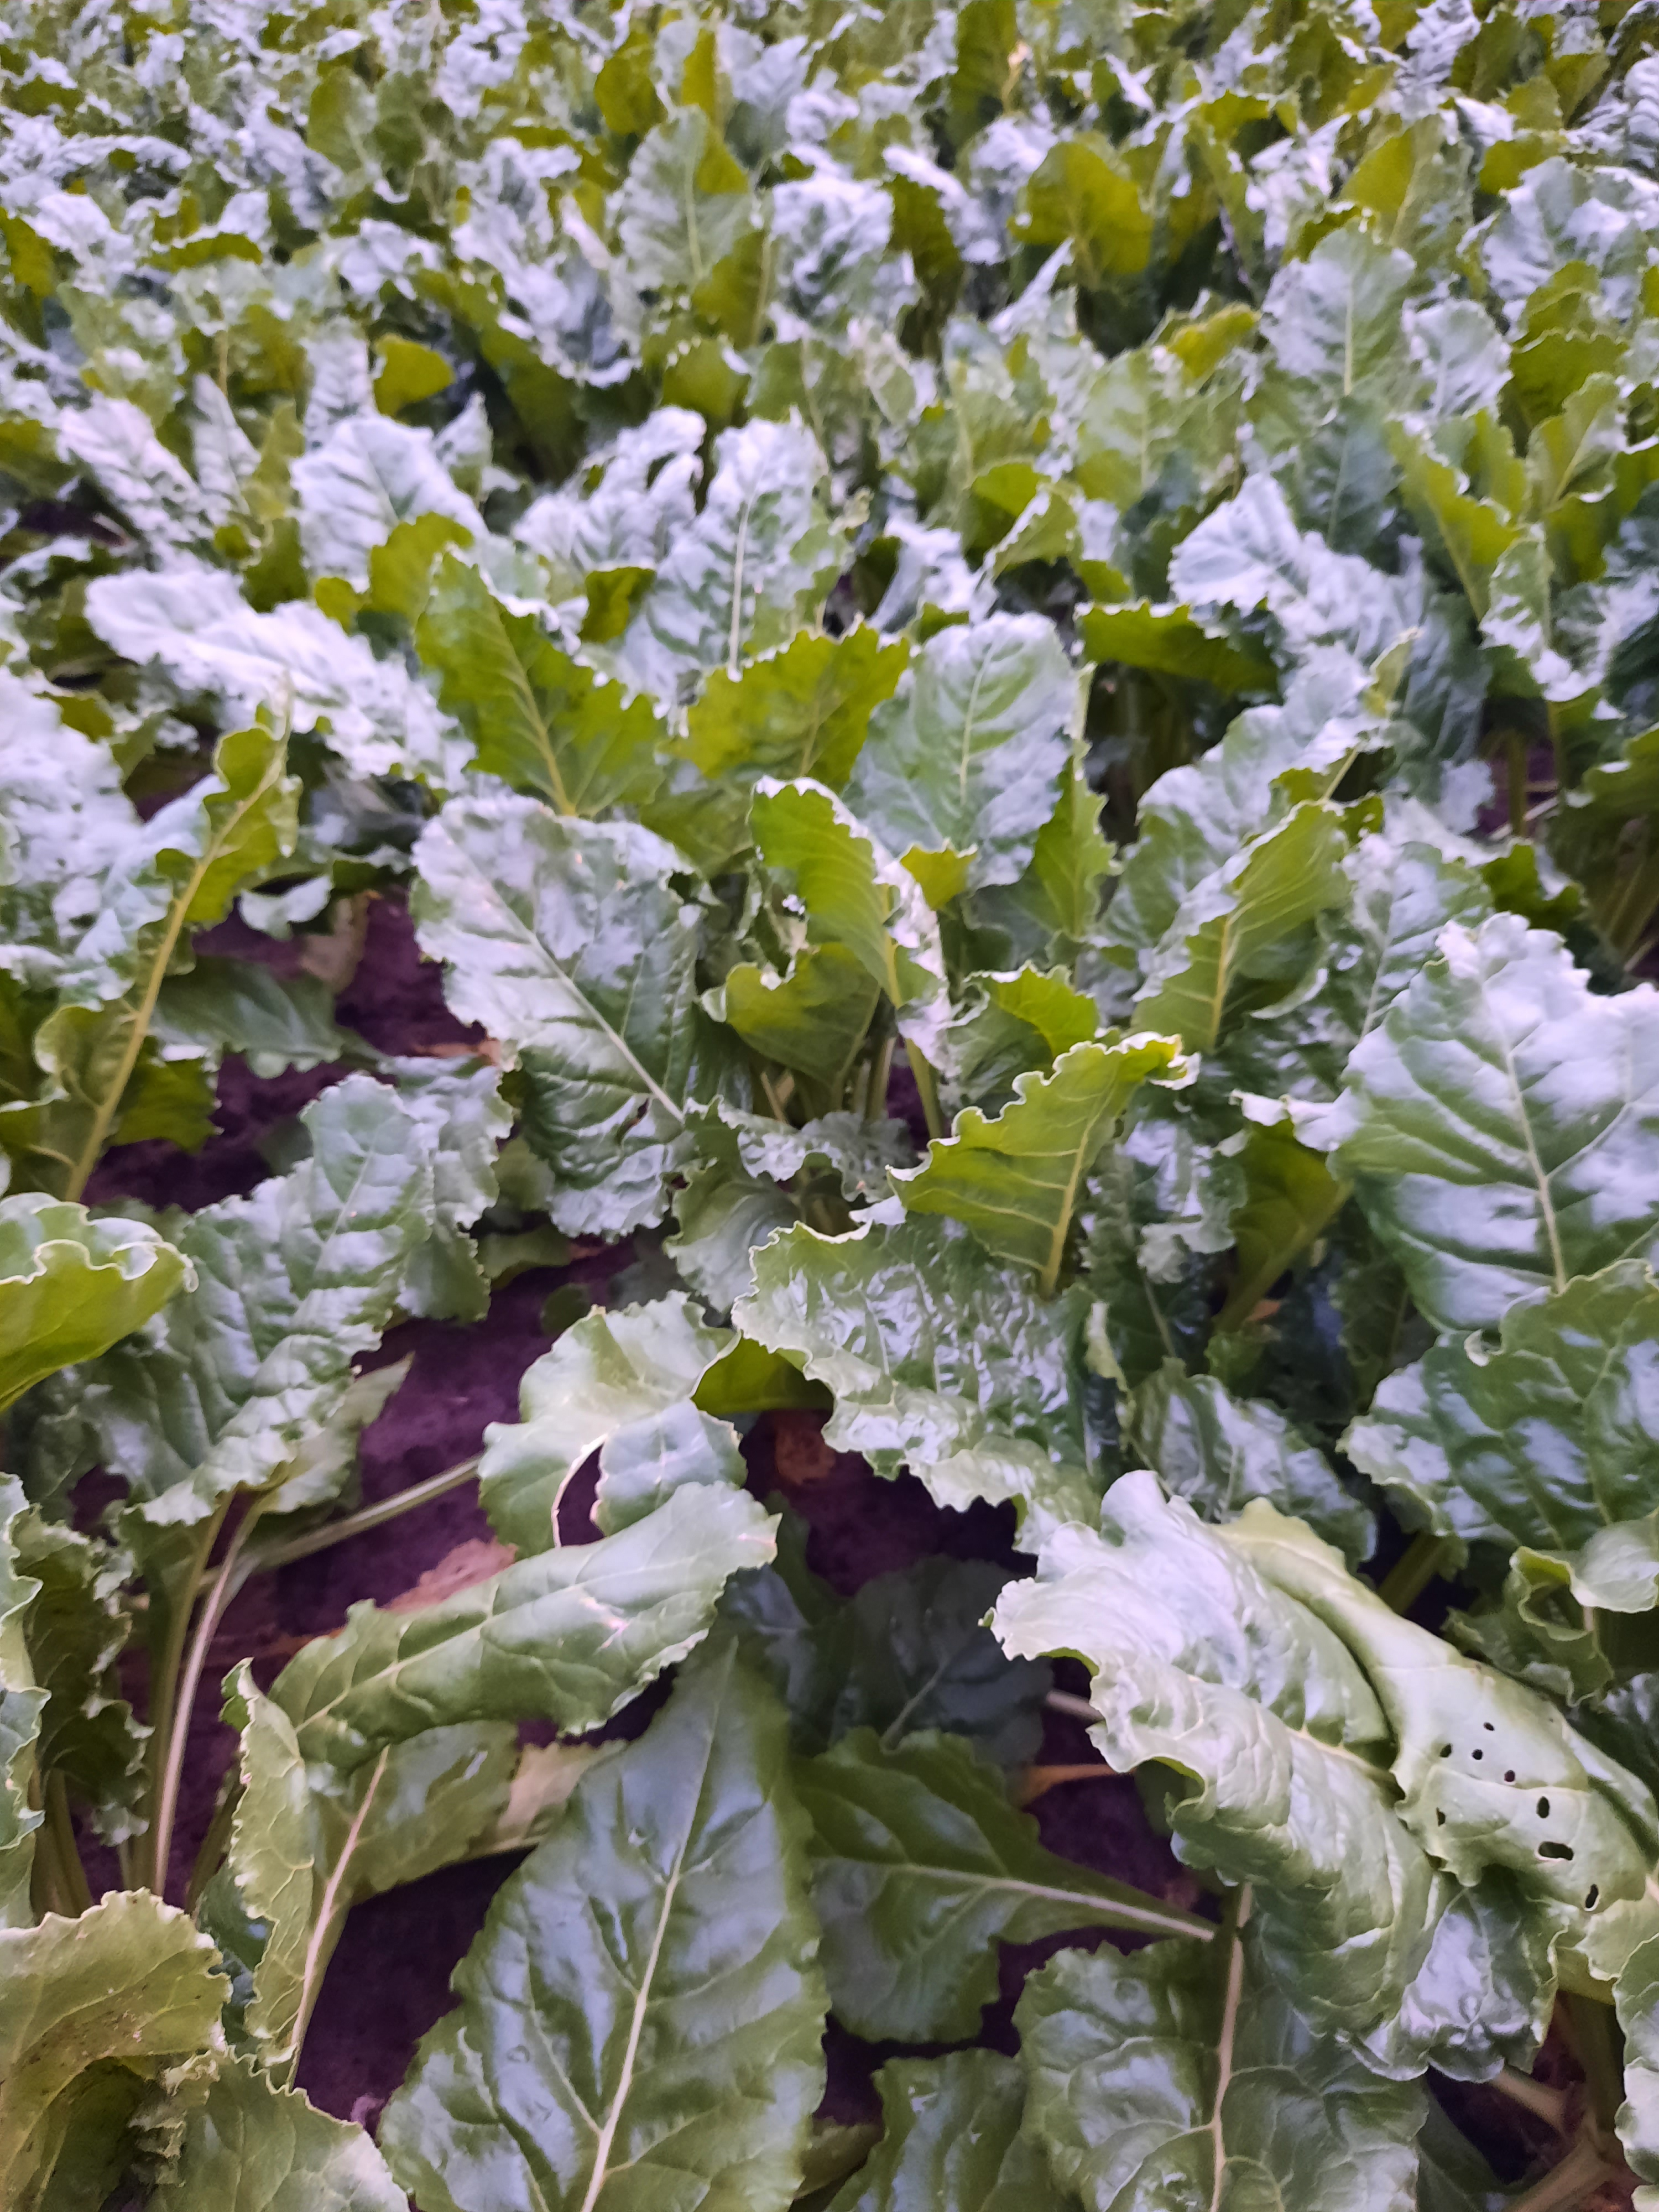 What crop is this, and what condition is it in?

beet, unaffected
